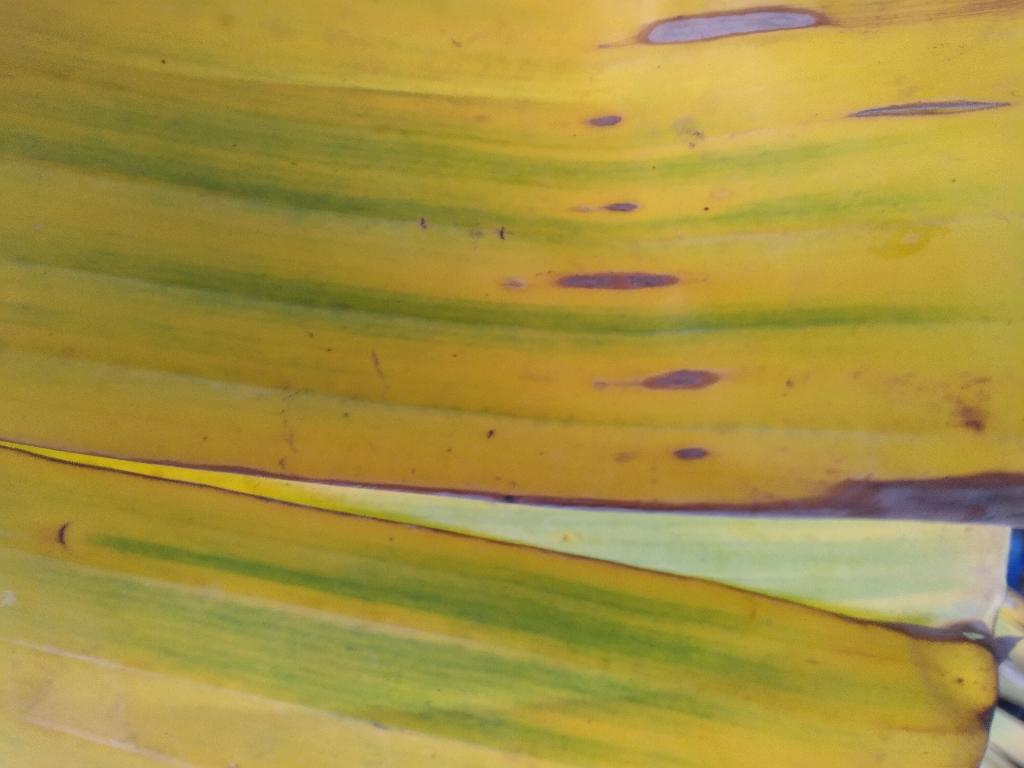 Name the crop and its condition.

banana, fusarium wilt race 1
